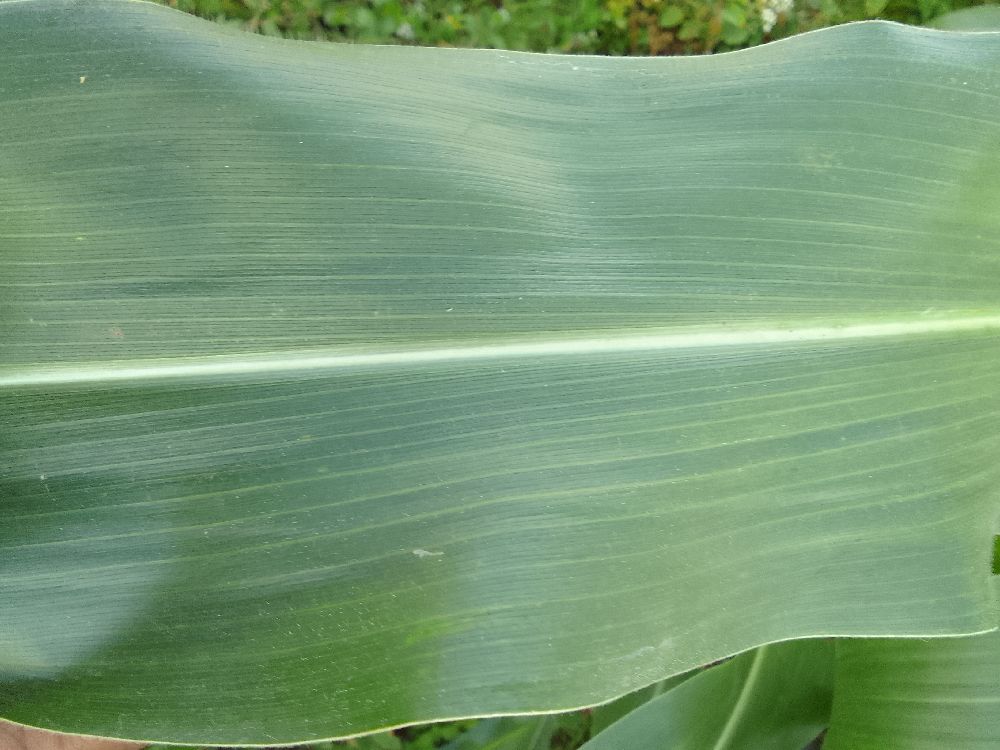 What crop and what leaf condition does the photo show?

maize, healthy
